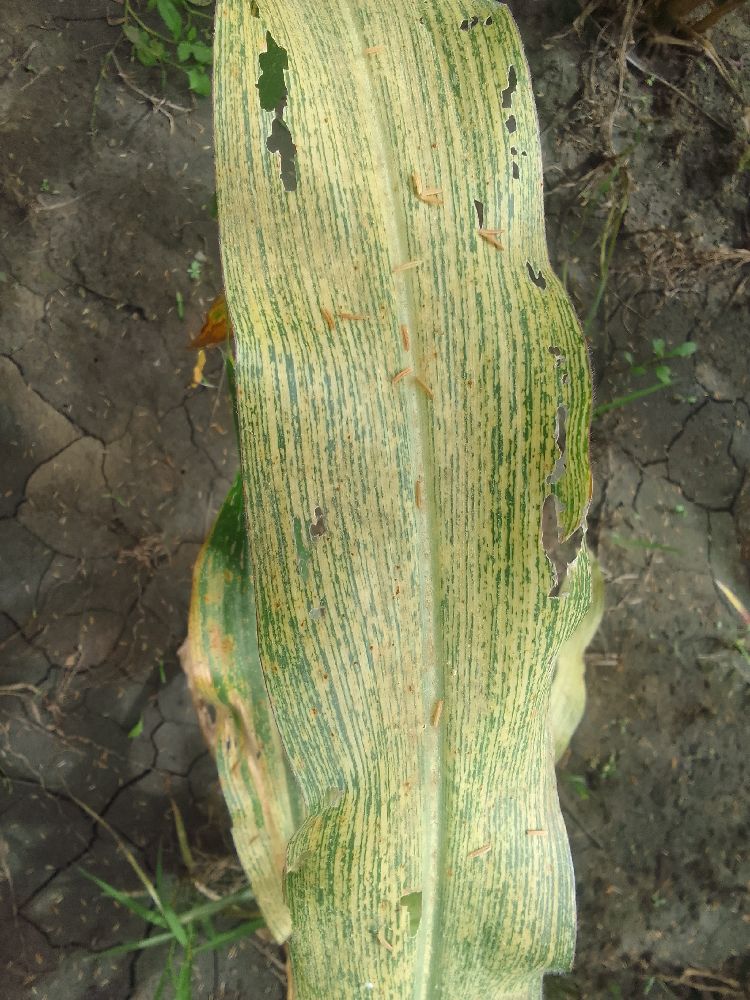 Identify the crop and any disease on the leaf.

maize, maize streak virus
